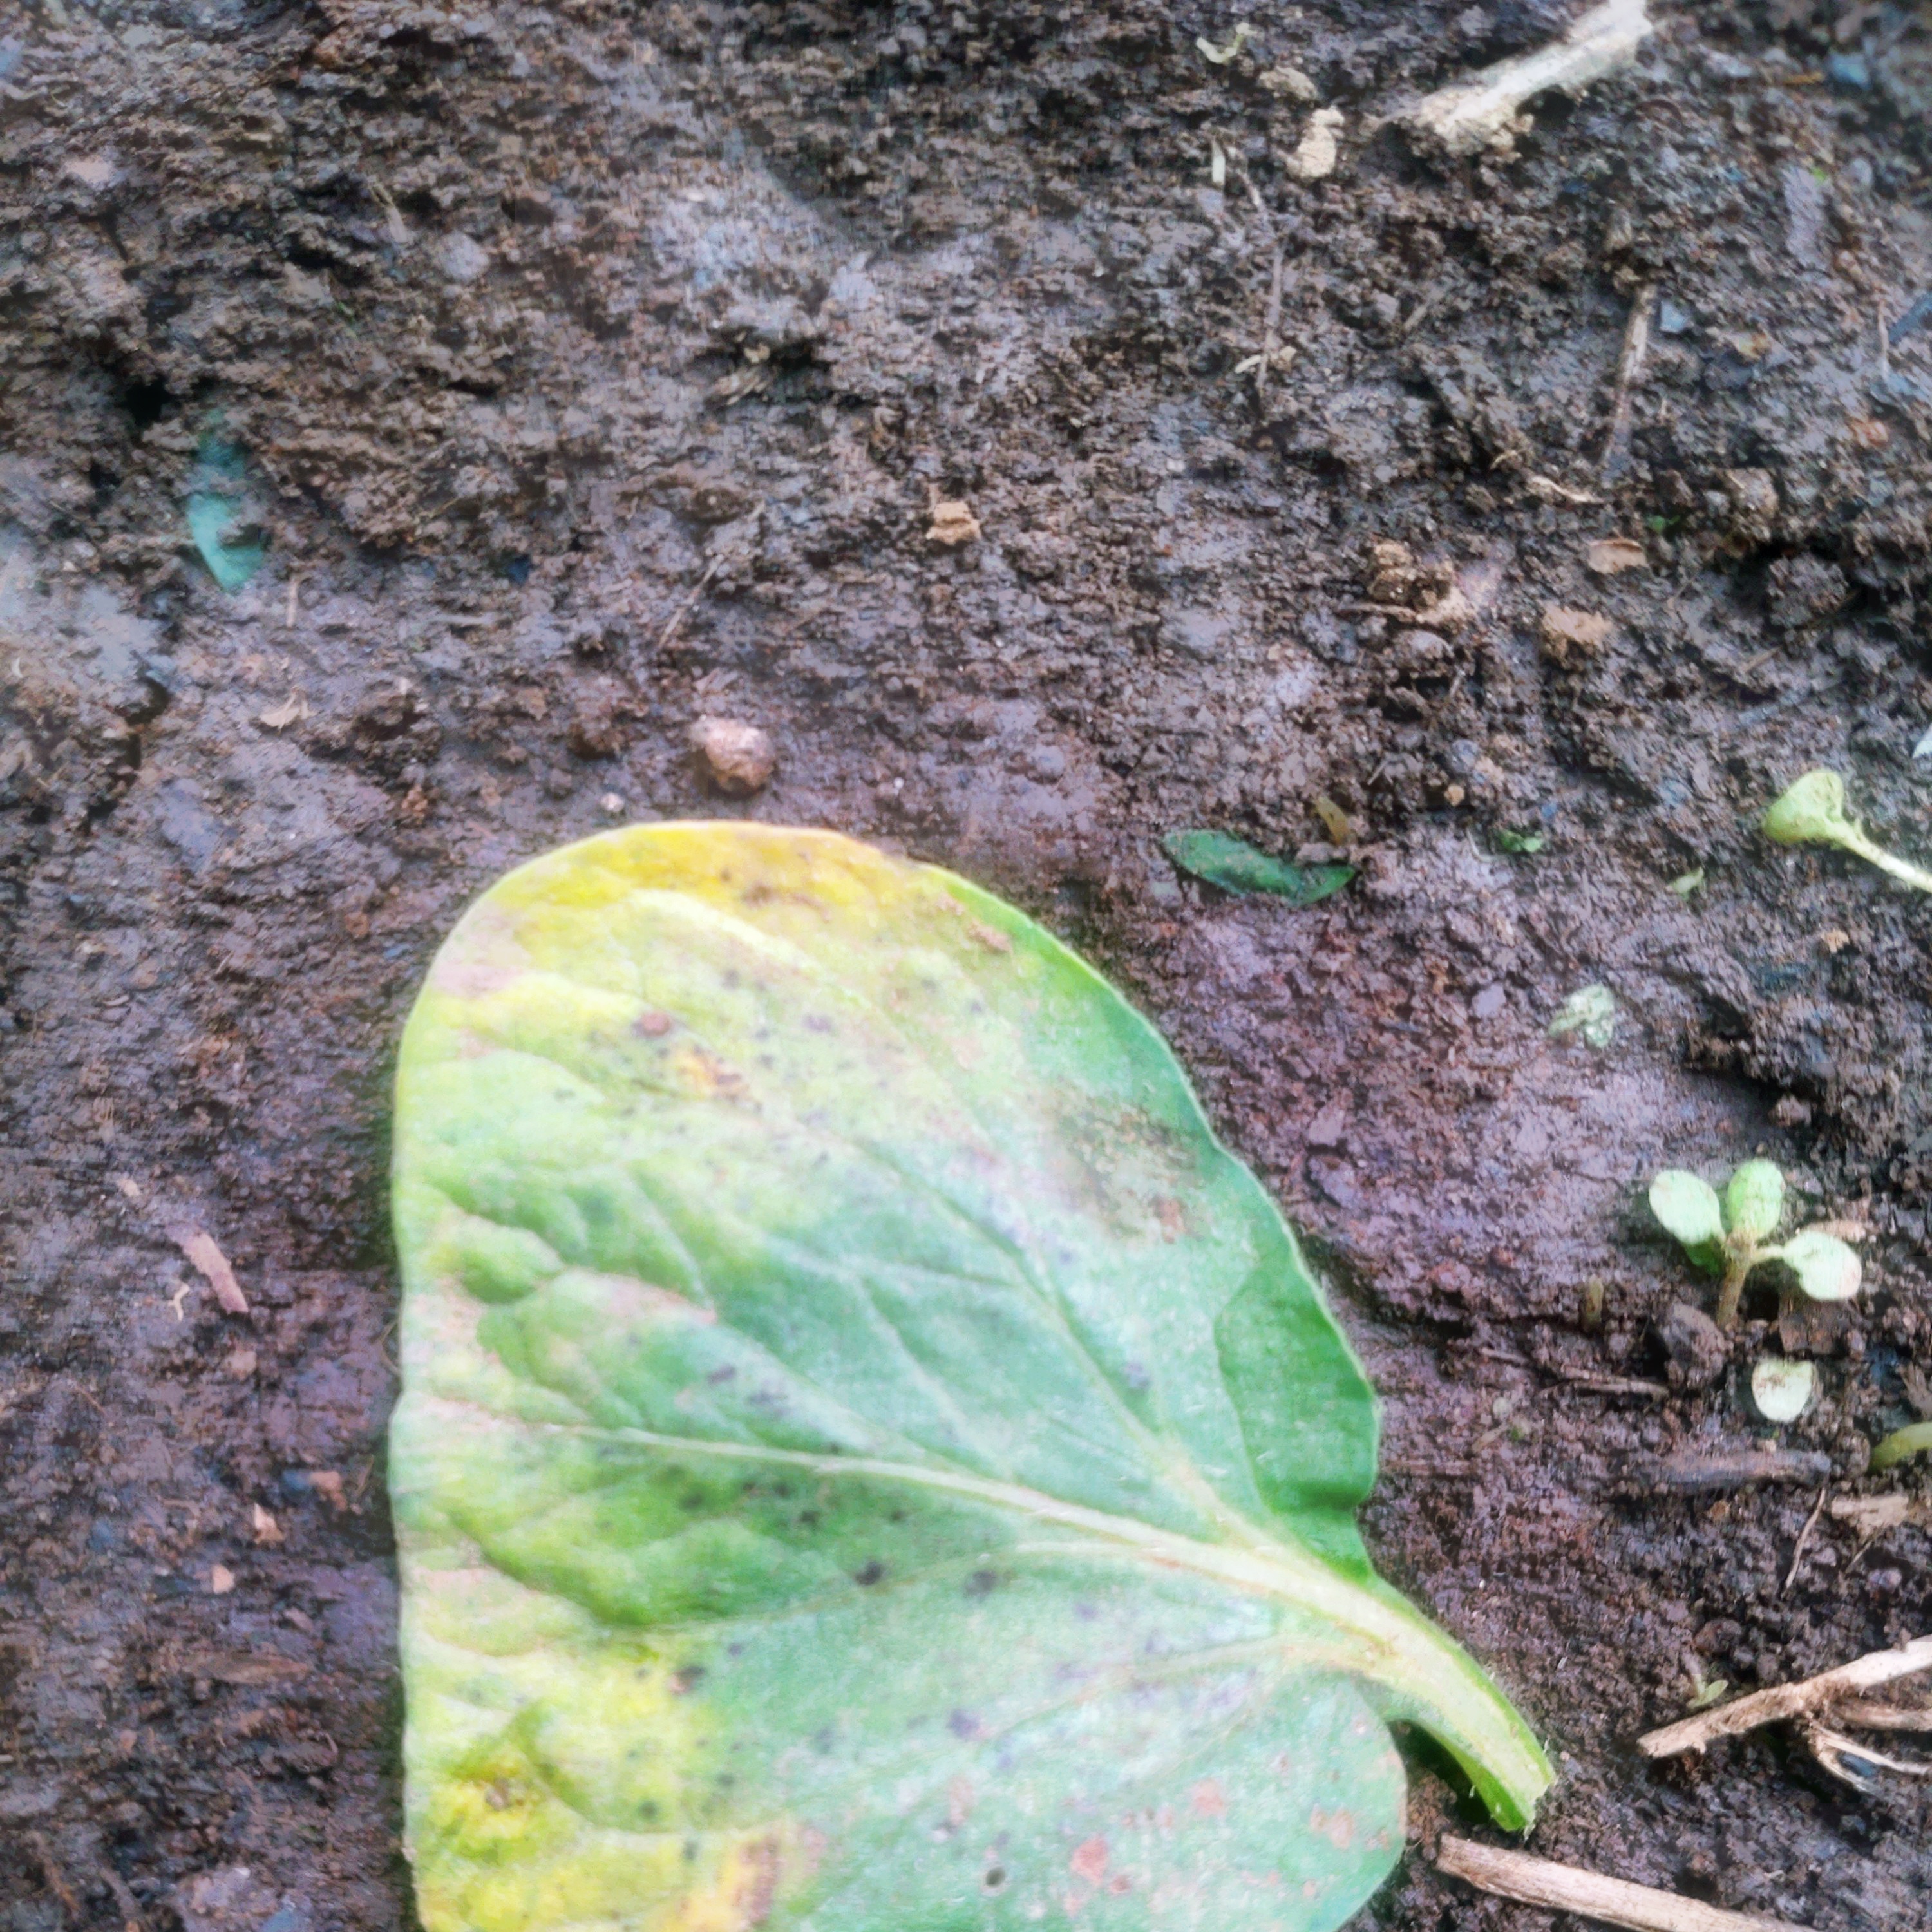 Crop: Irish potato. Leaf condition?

late blight
